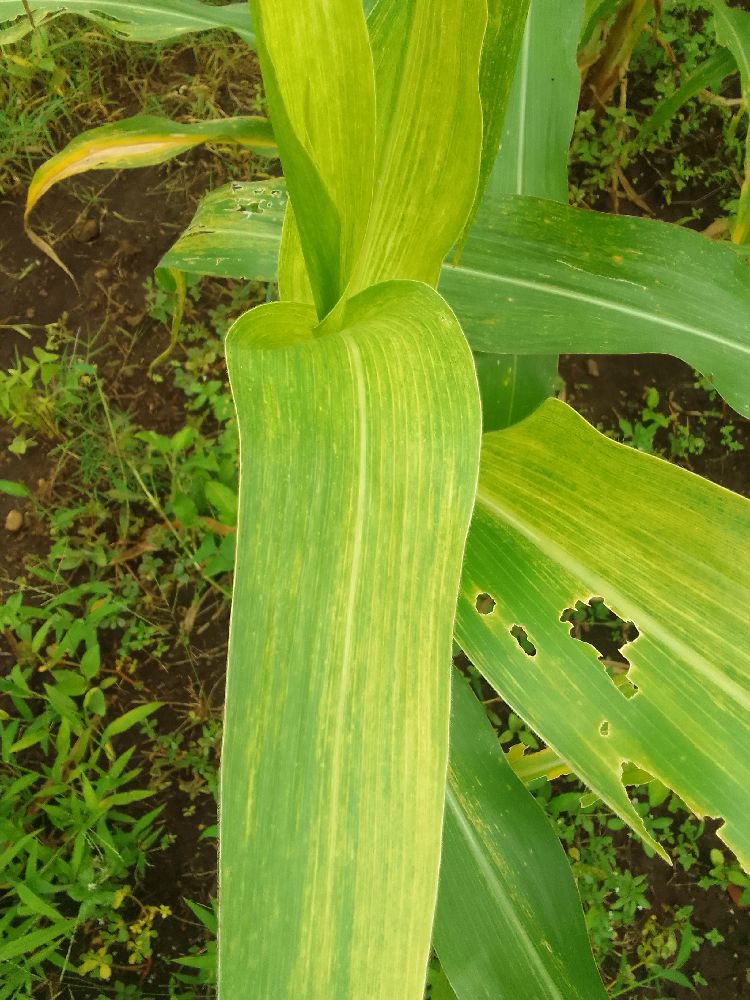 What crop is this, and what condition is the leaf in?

maize, maize lethal necrosis
